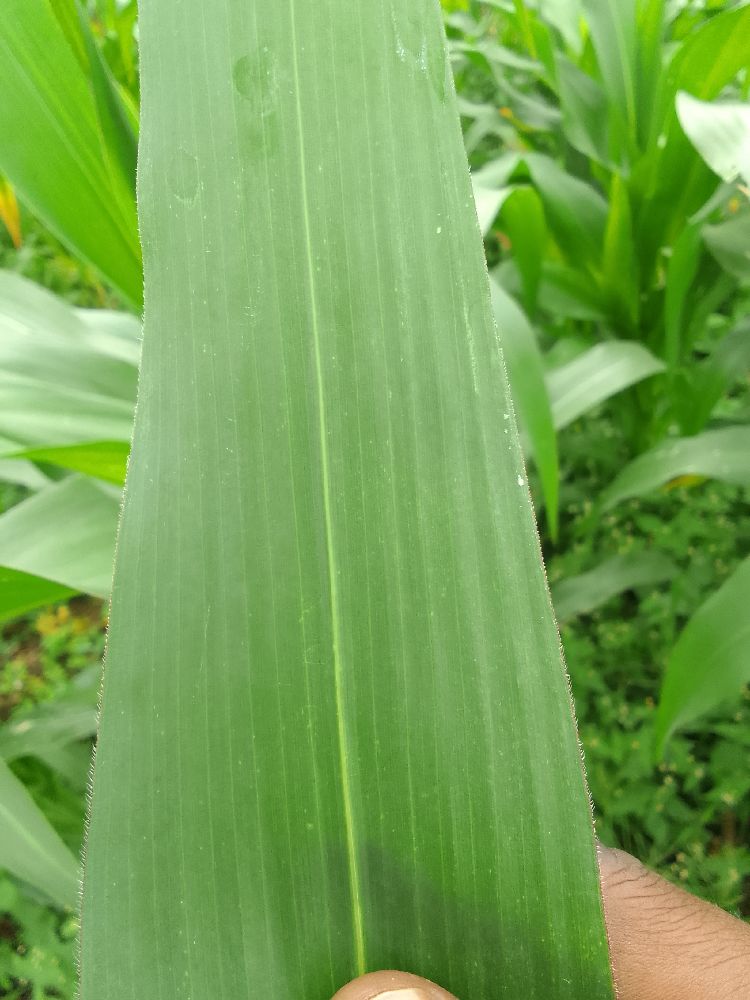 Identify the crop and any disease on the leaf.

maize, healthy
